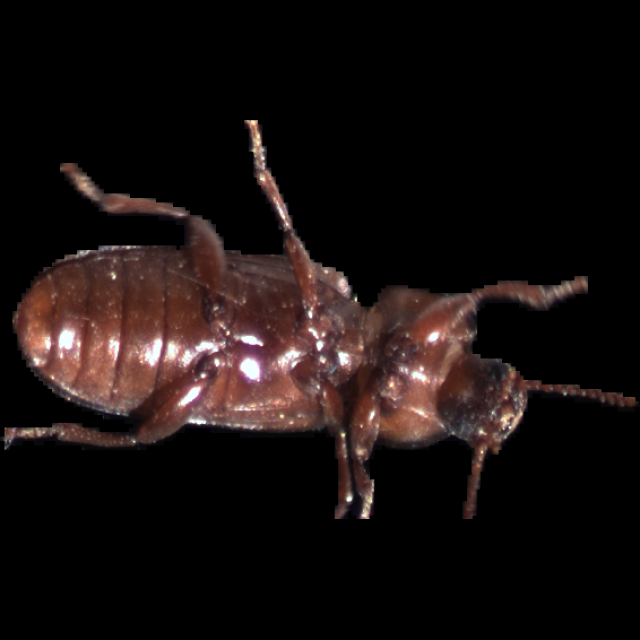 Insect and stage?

mealworm beetle
